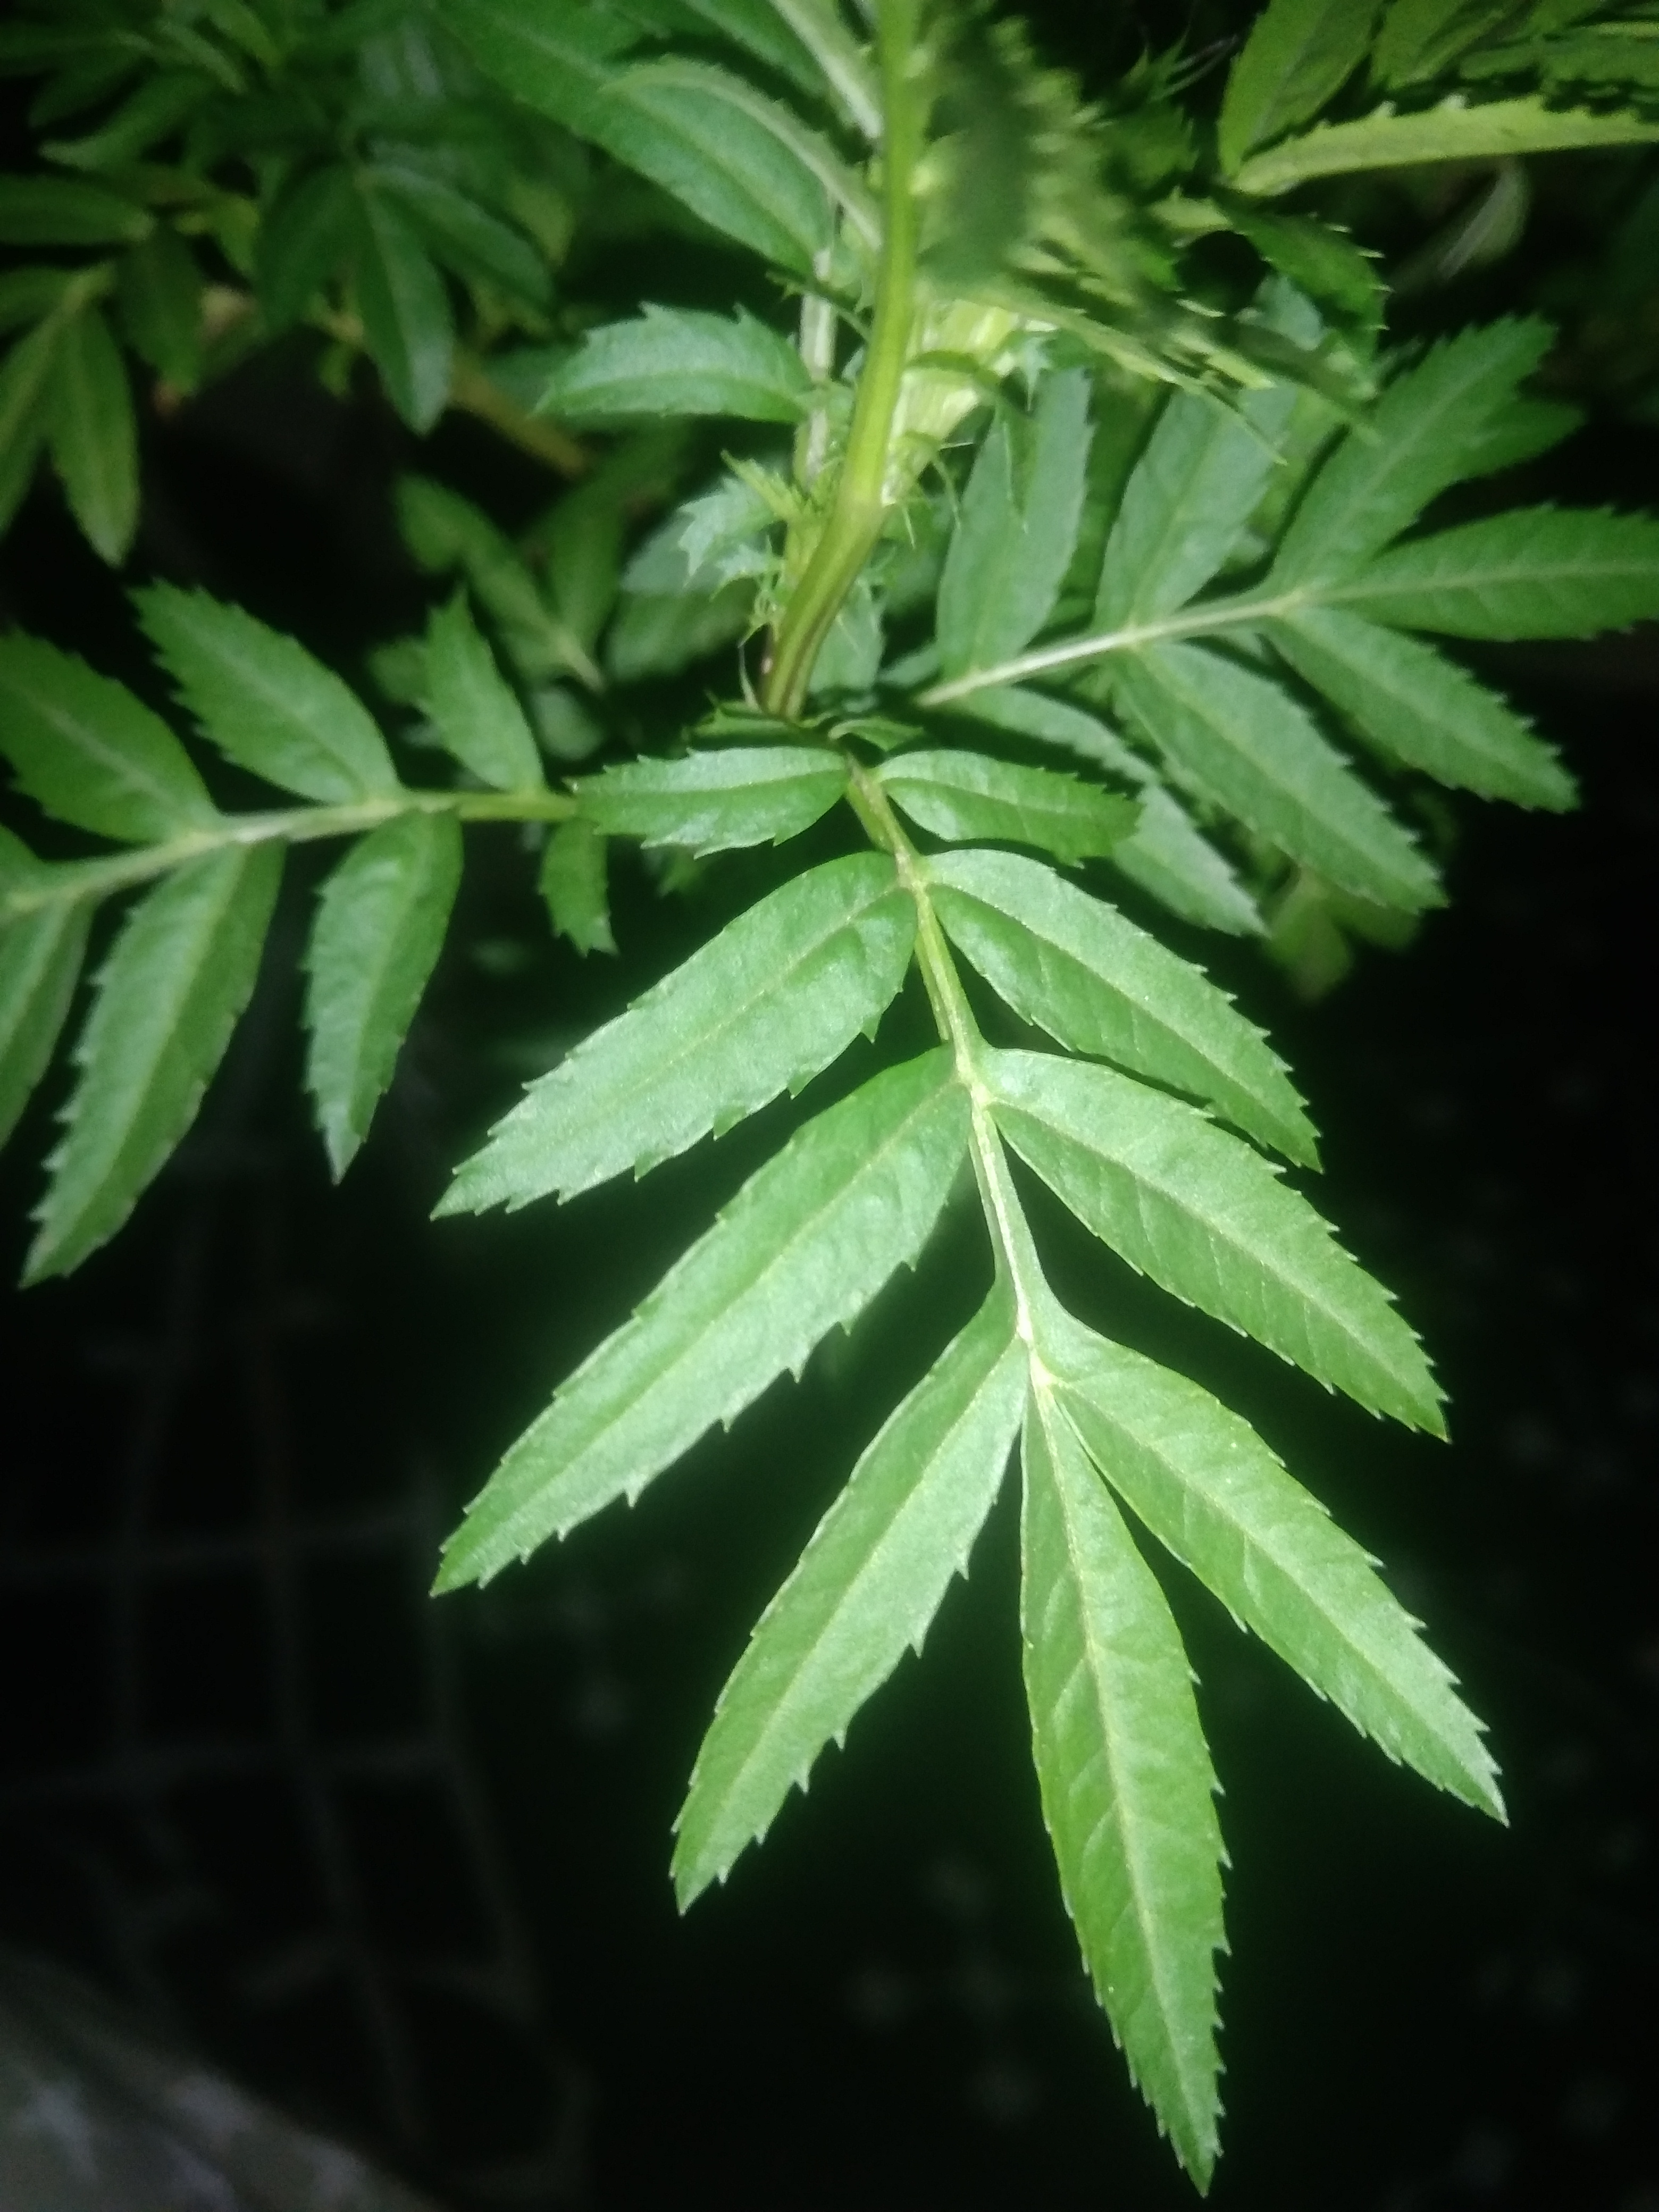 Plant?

marigold
